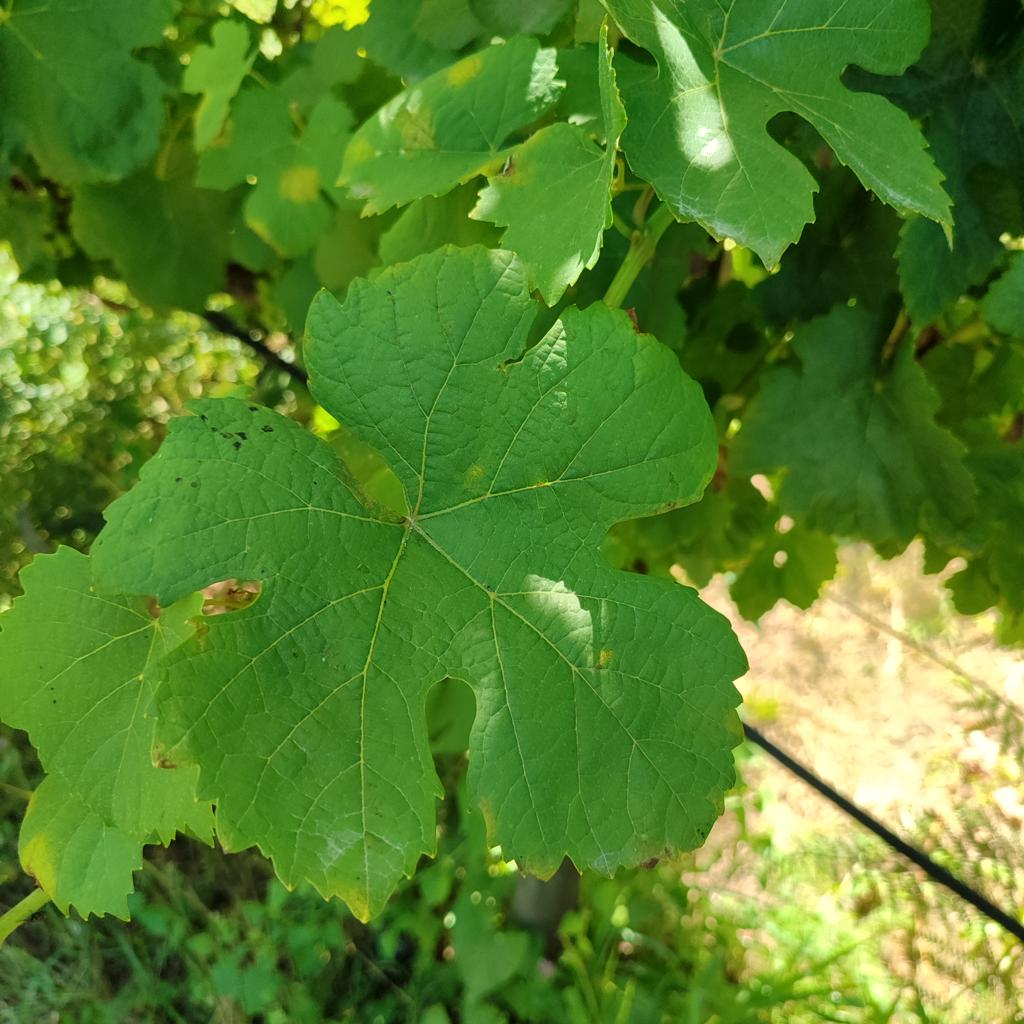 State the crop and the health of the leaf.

grapevine, downy mildew
